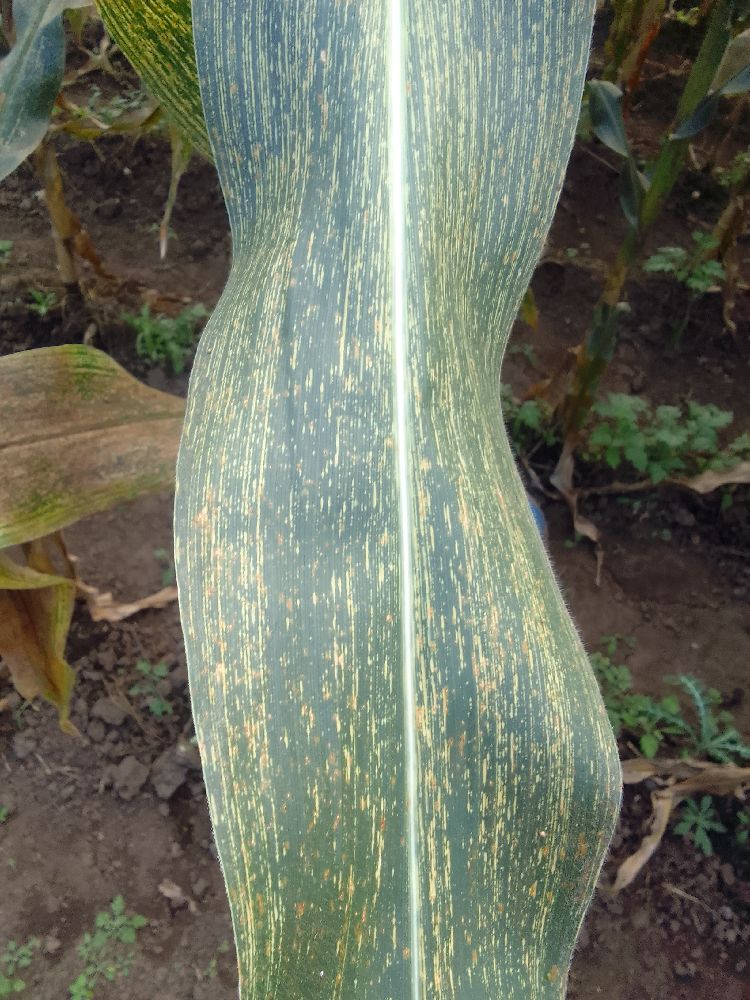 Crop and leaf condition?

maize, maize streak virus
